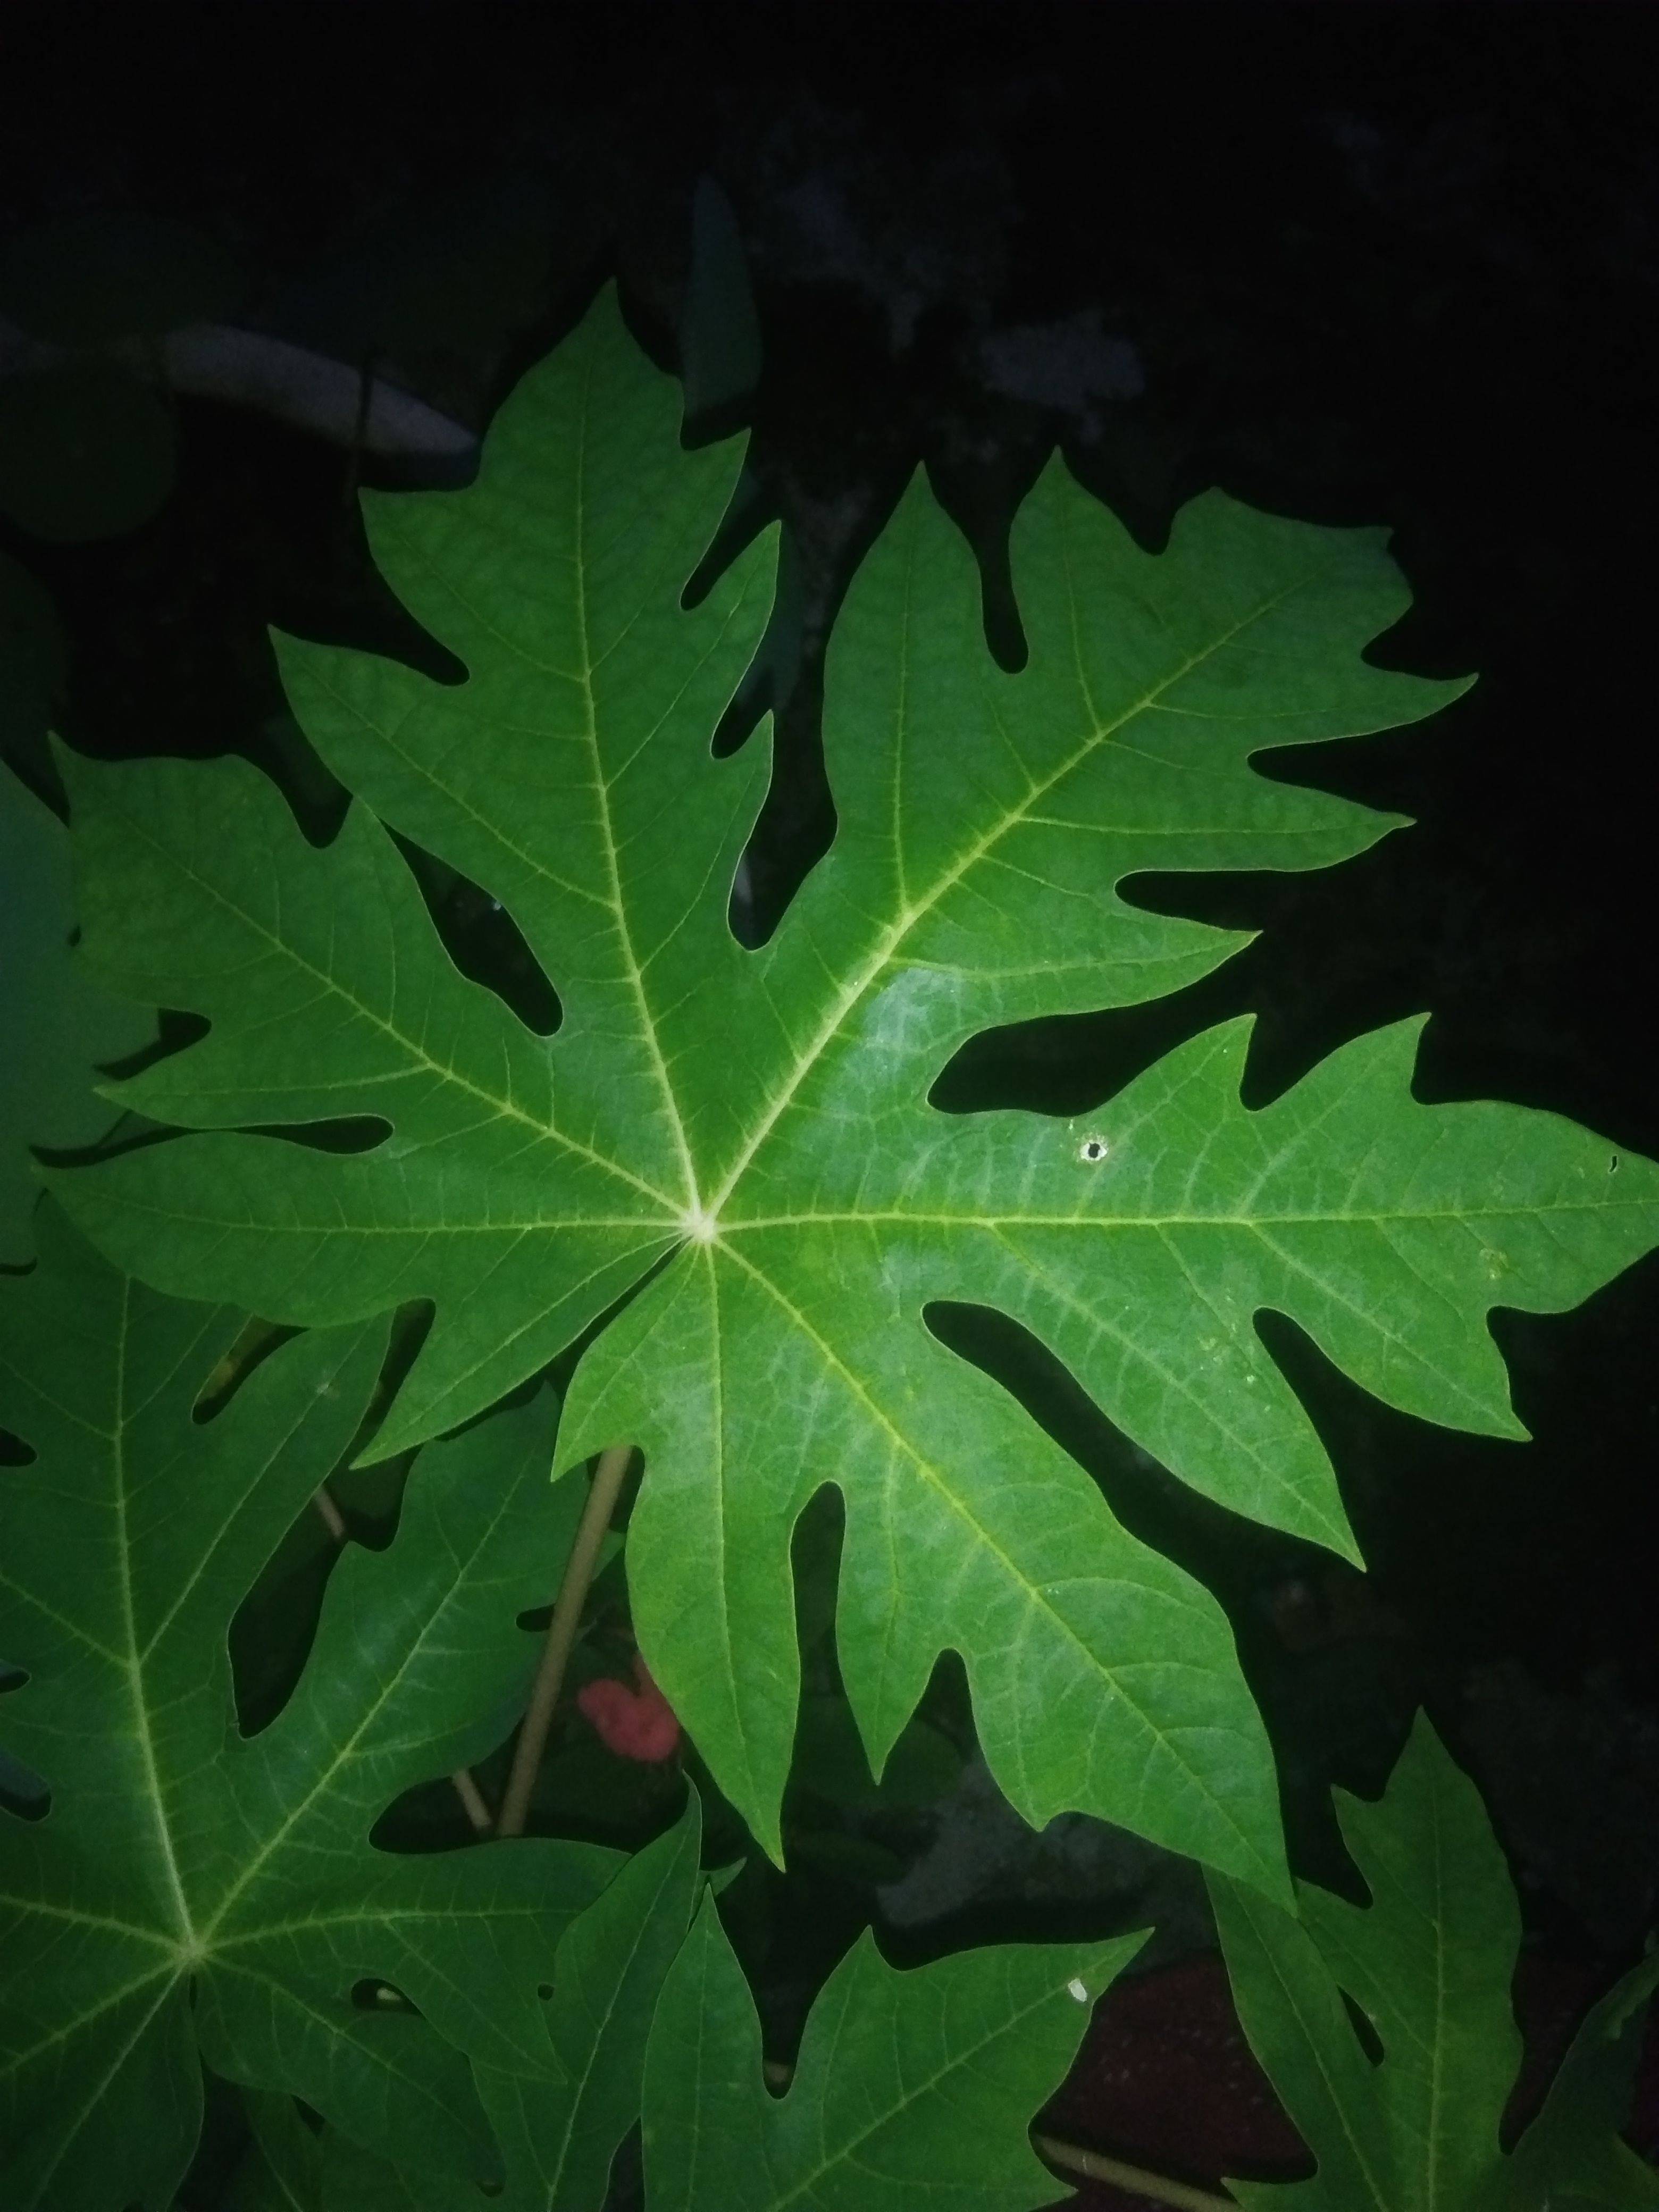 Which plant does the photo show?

papaya
